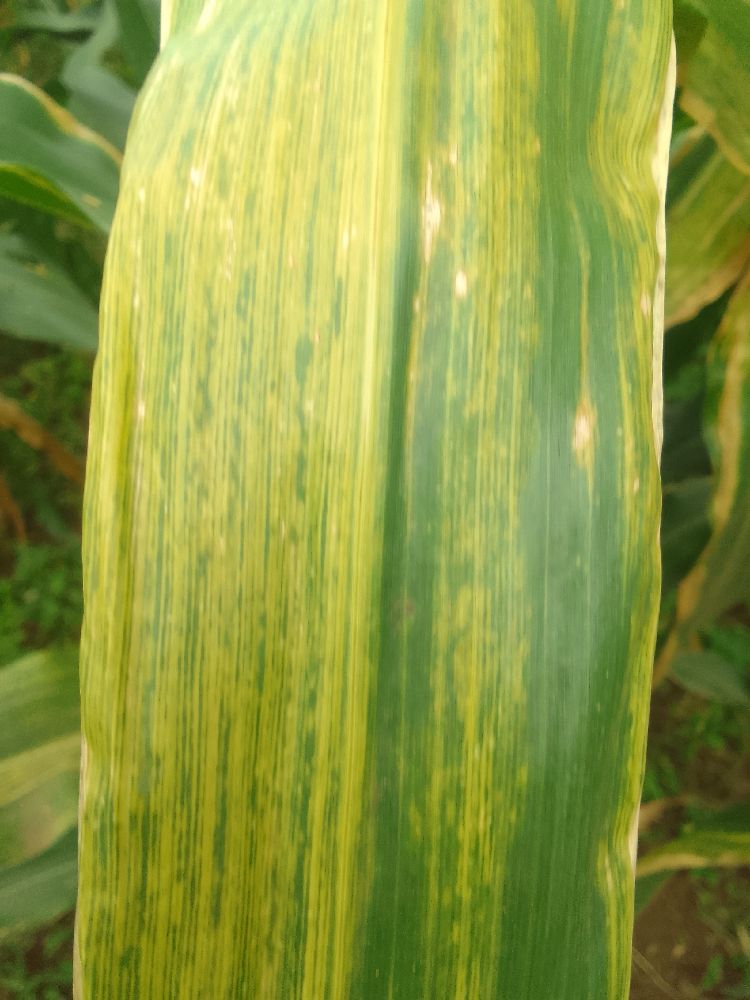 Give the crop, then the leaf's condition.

maize, maize lethal necrosis
